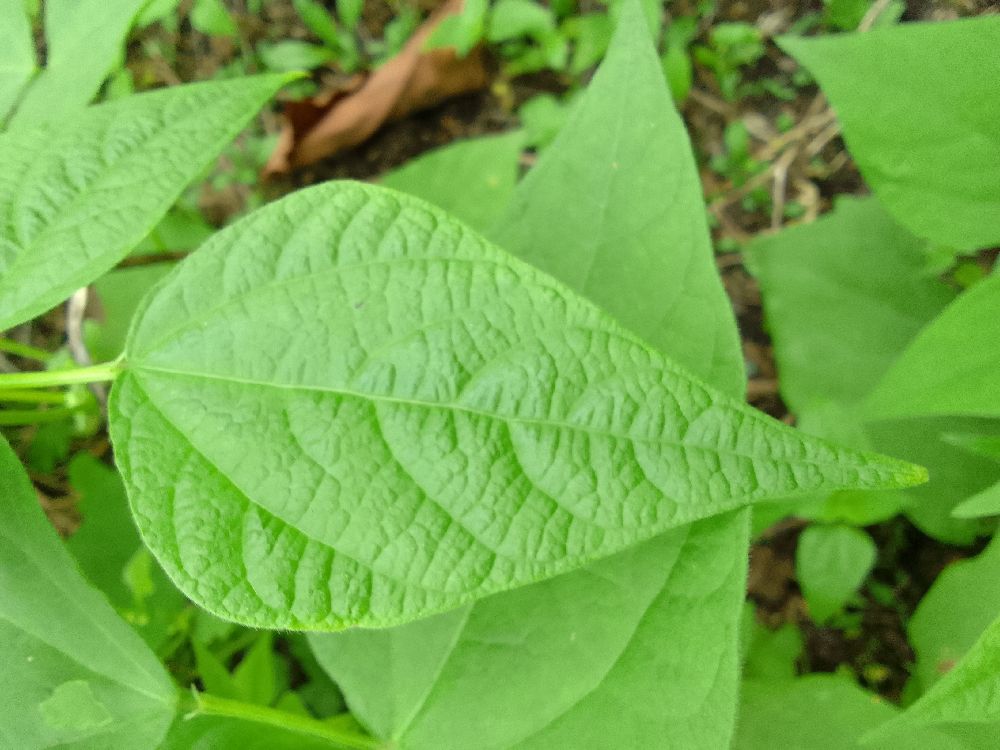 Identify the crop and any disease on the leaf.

common bean, healthy
